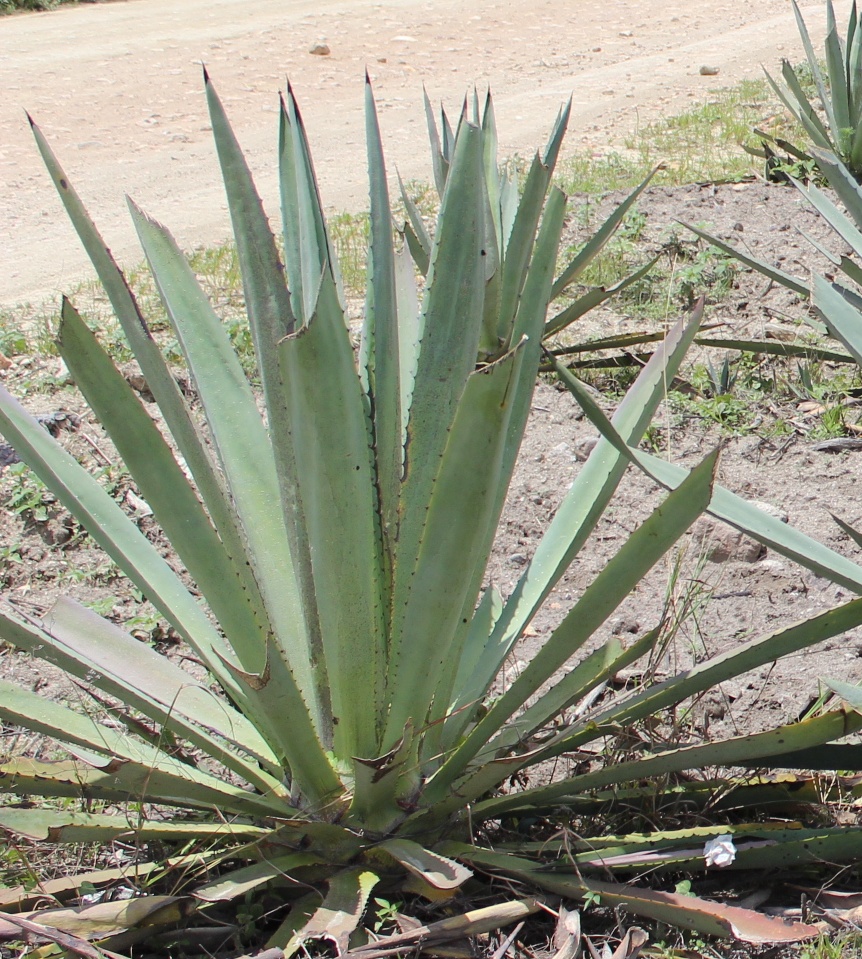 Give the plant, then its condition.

agave, healthy
